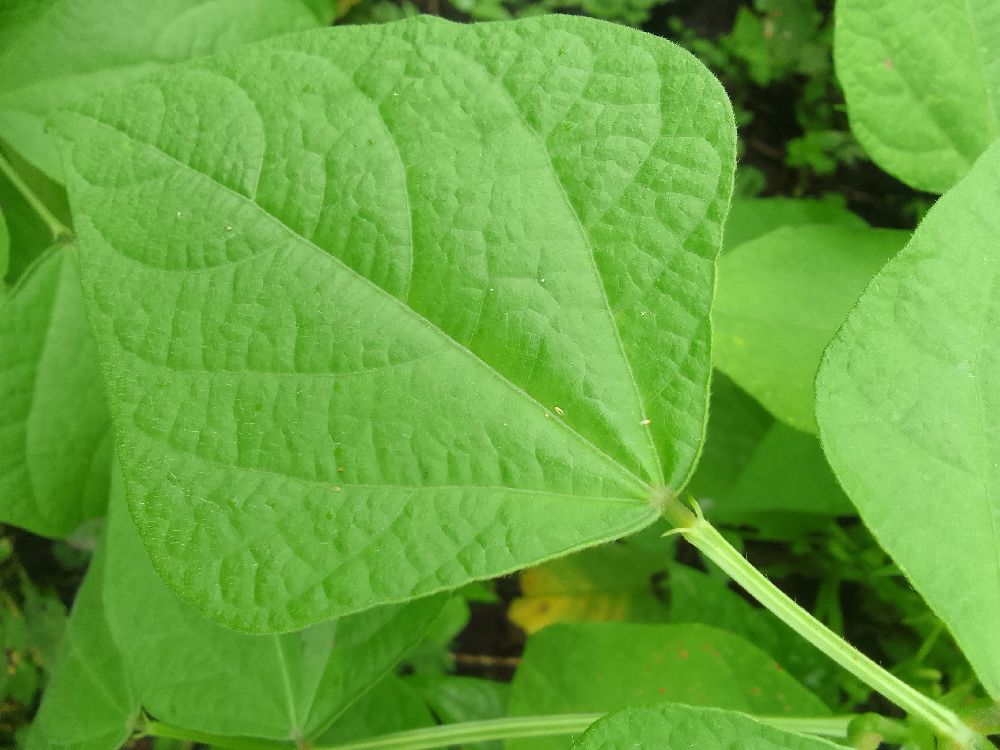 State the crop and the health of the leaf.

common bean, healthy
